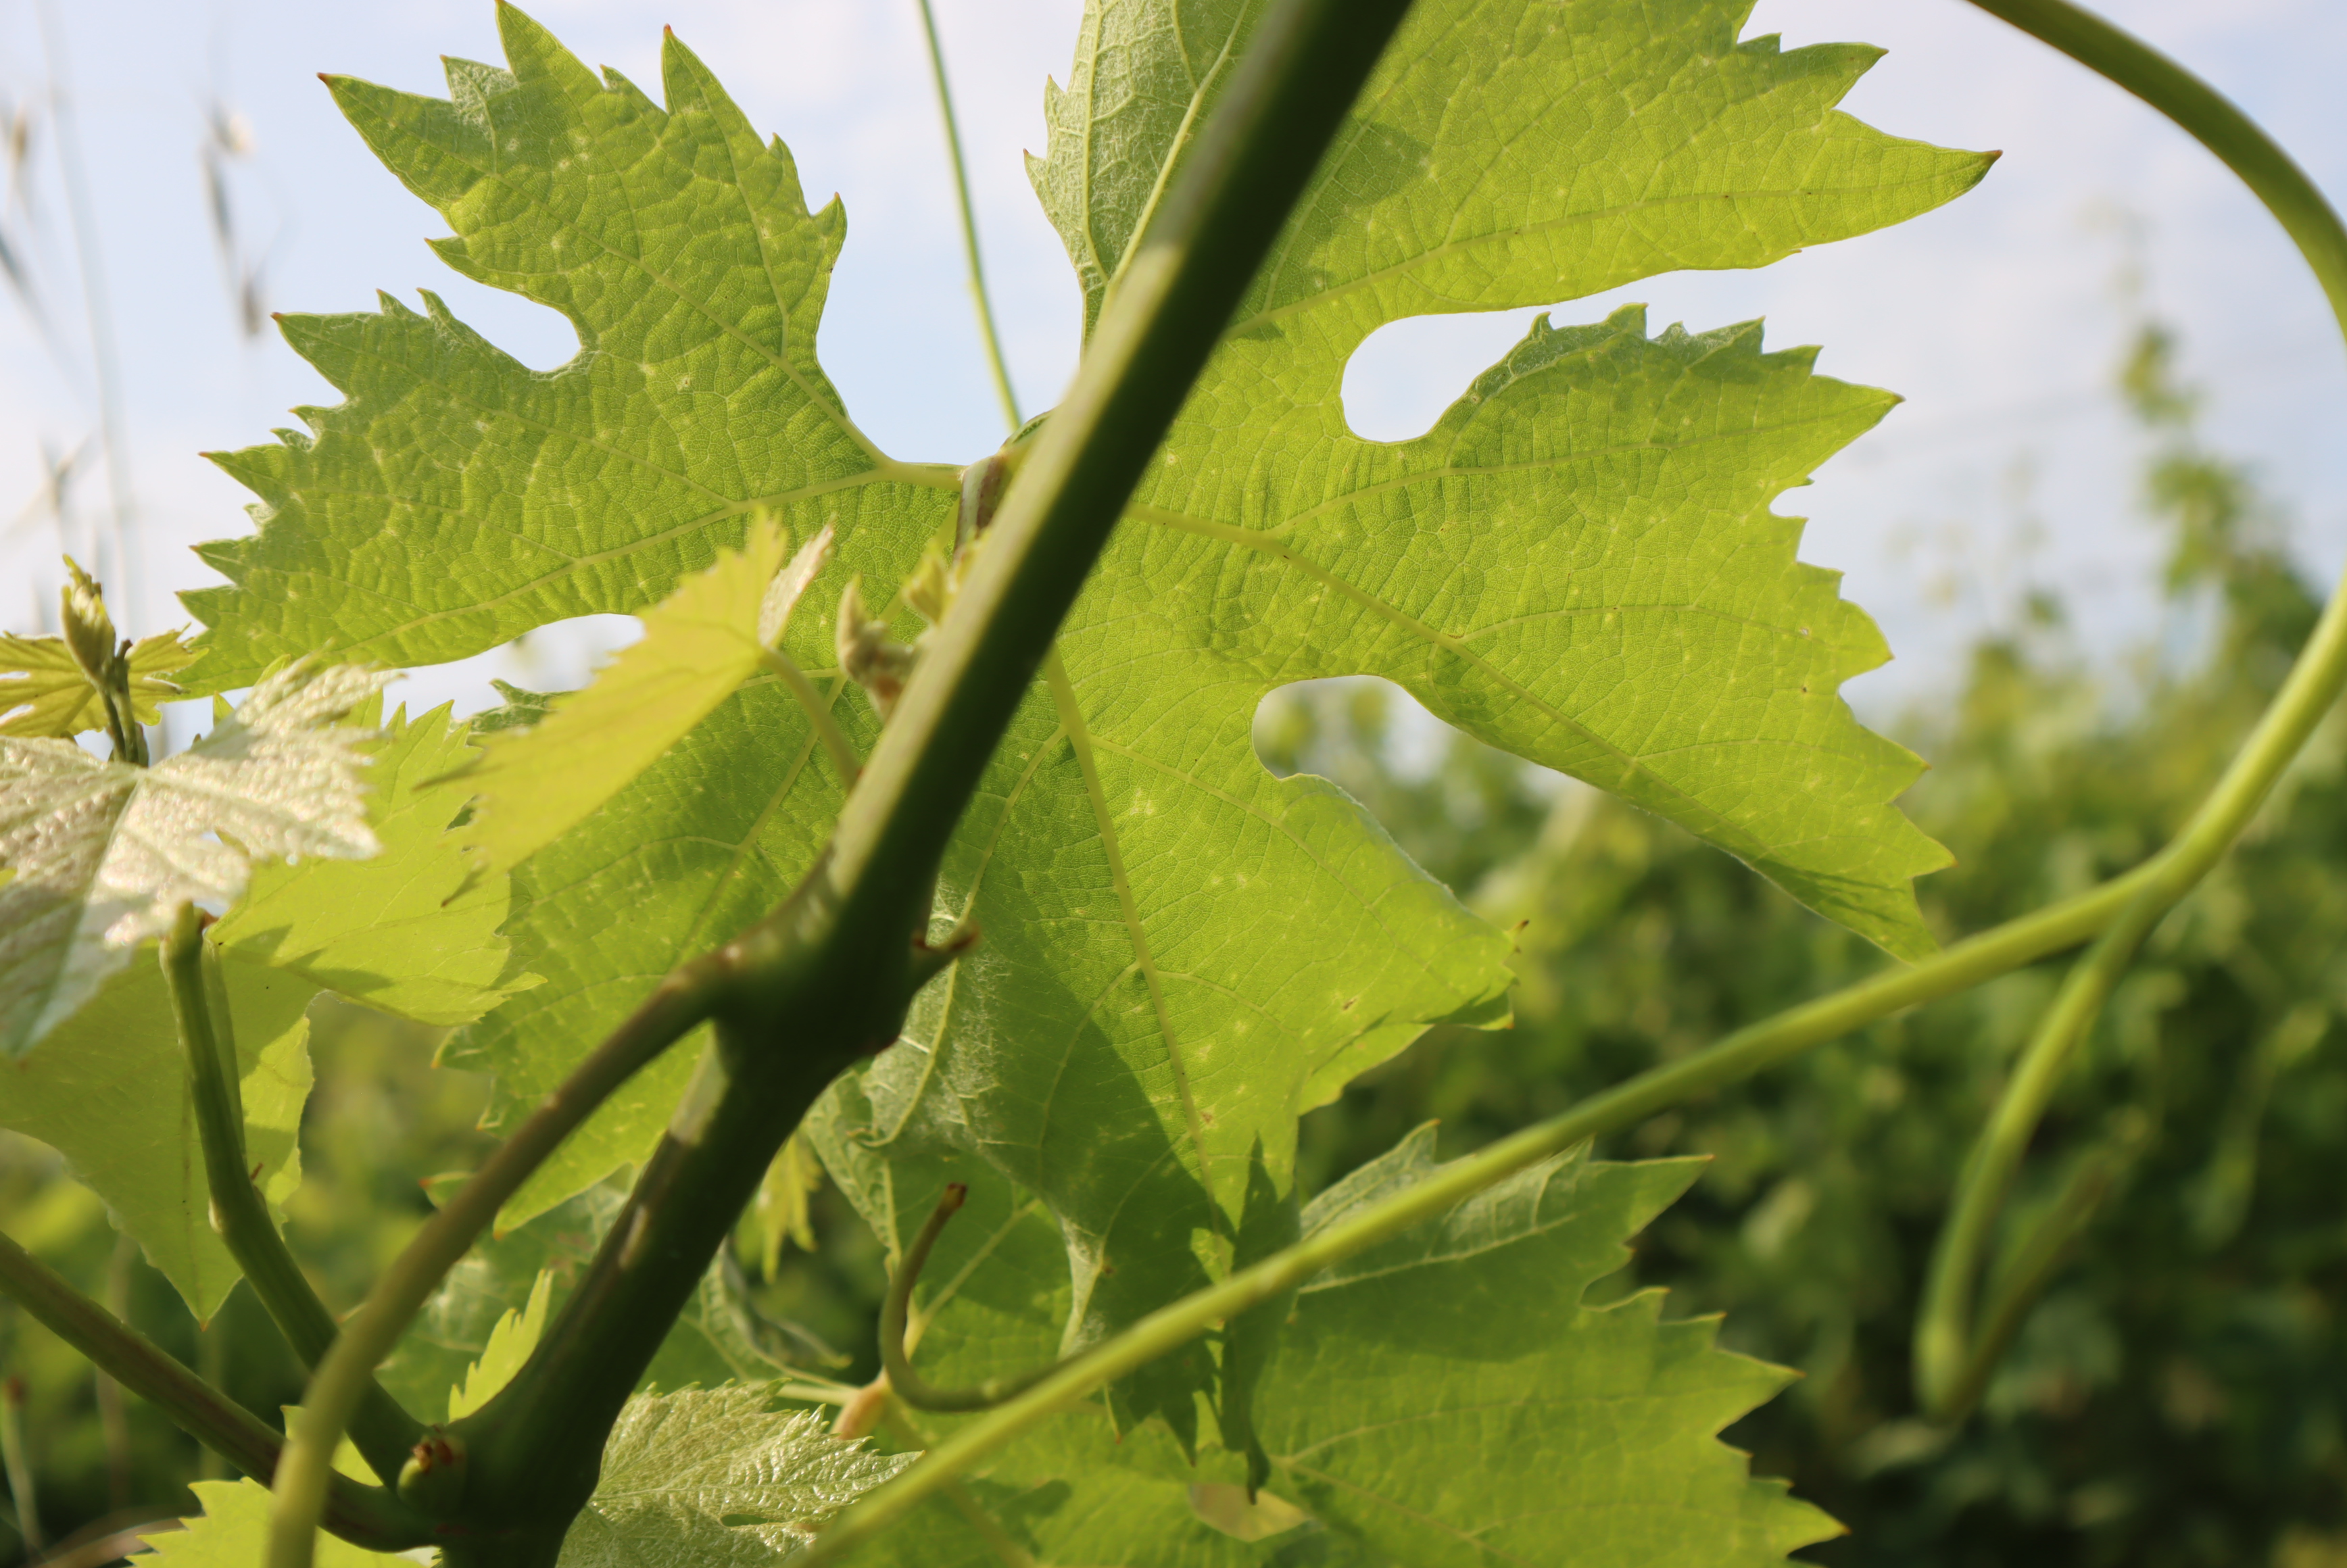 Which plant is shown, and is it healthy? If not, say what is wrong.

grapevine, mites
